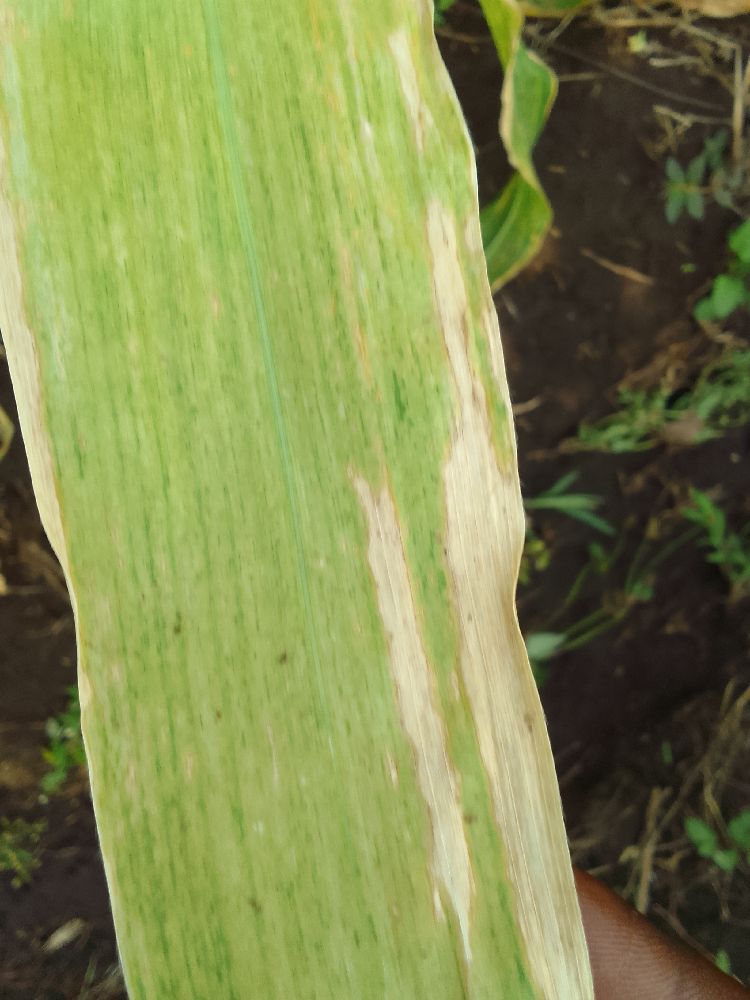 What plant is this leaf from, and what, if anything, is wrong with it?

maize, maize lethal necrosis
